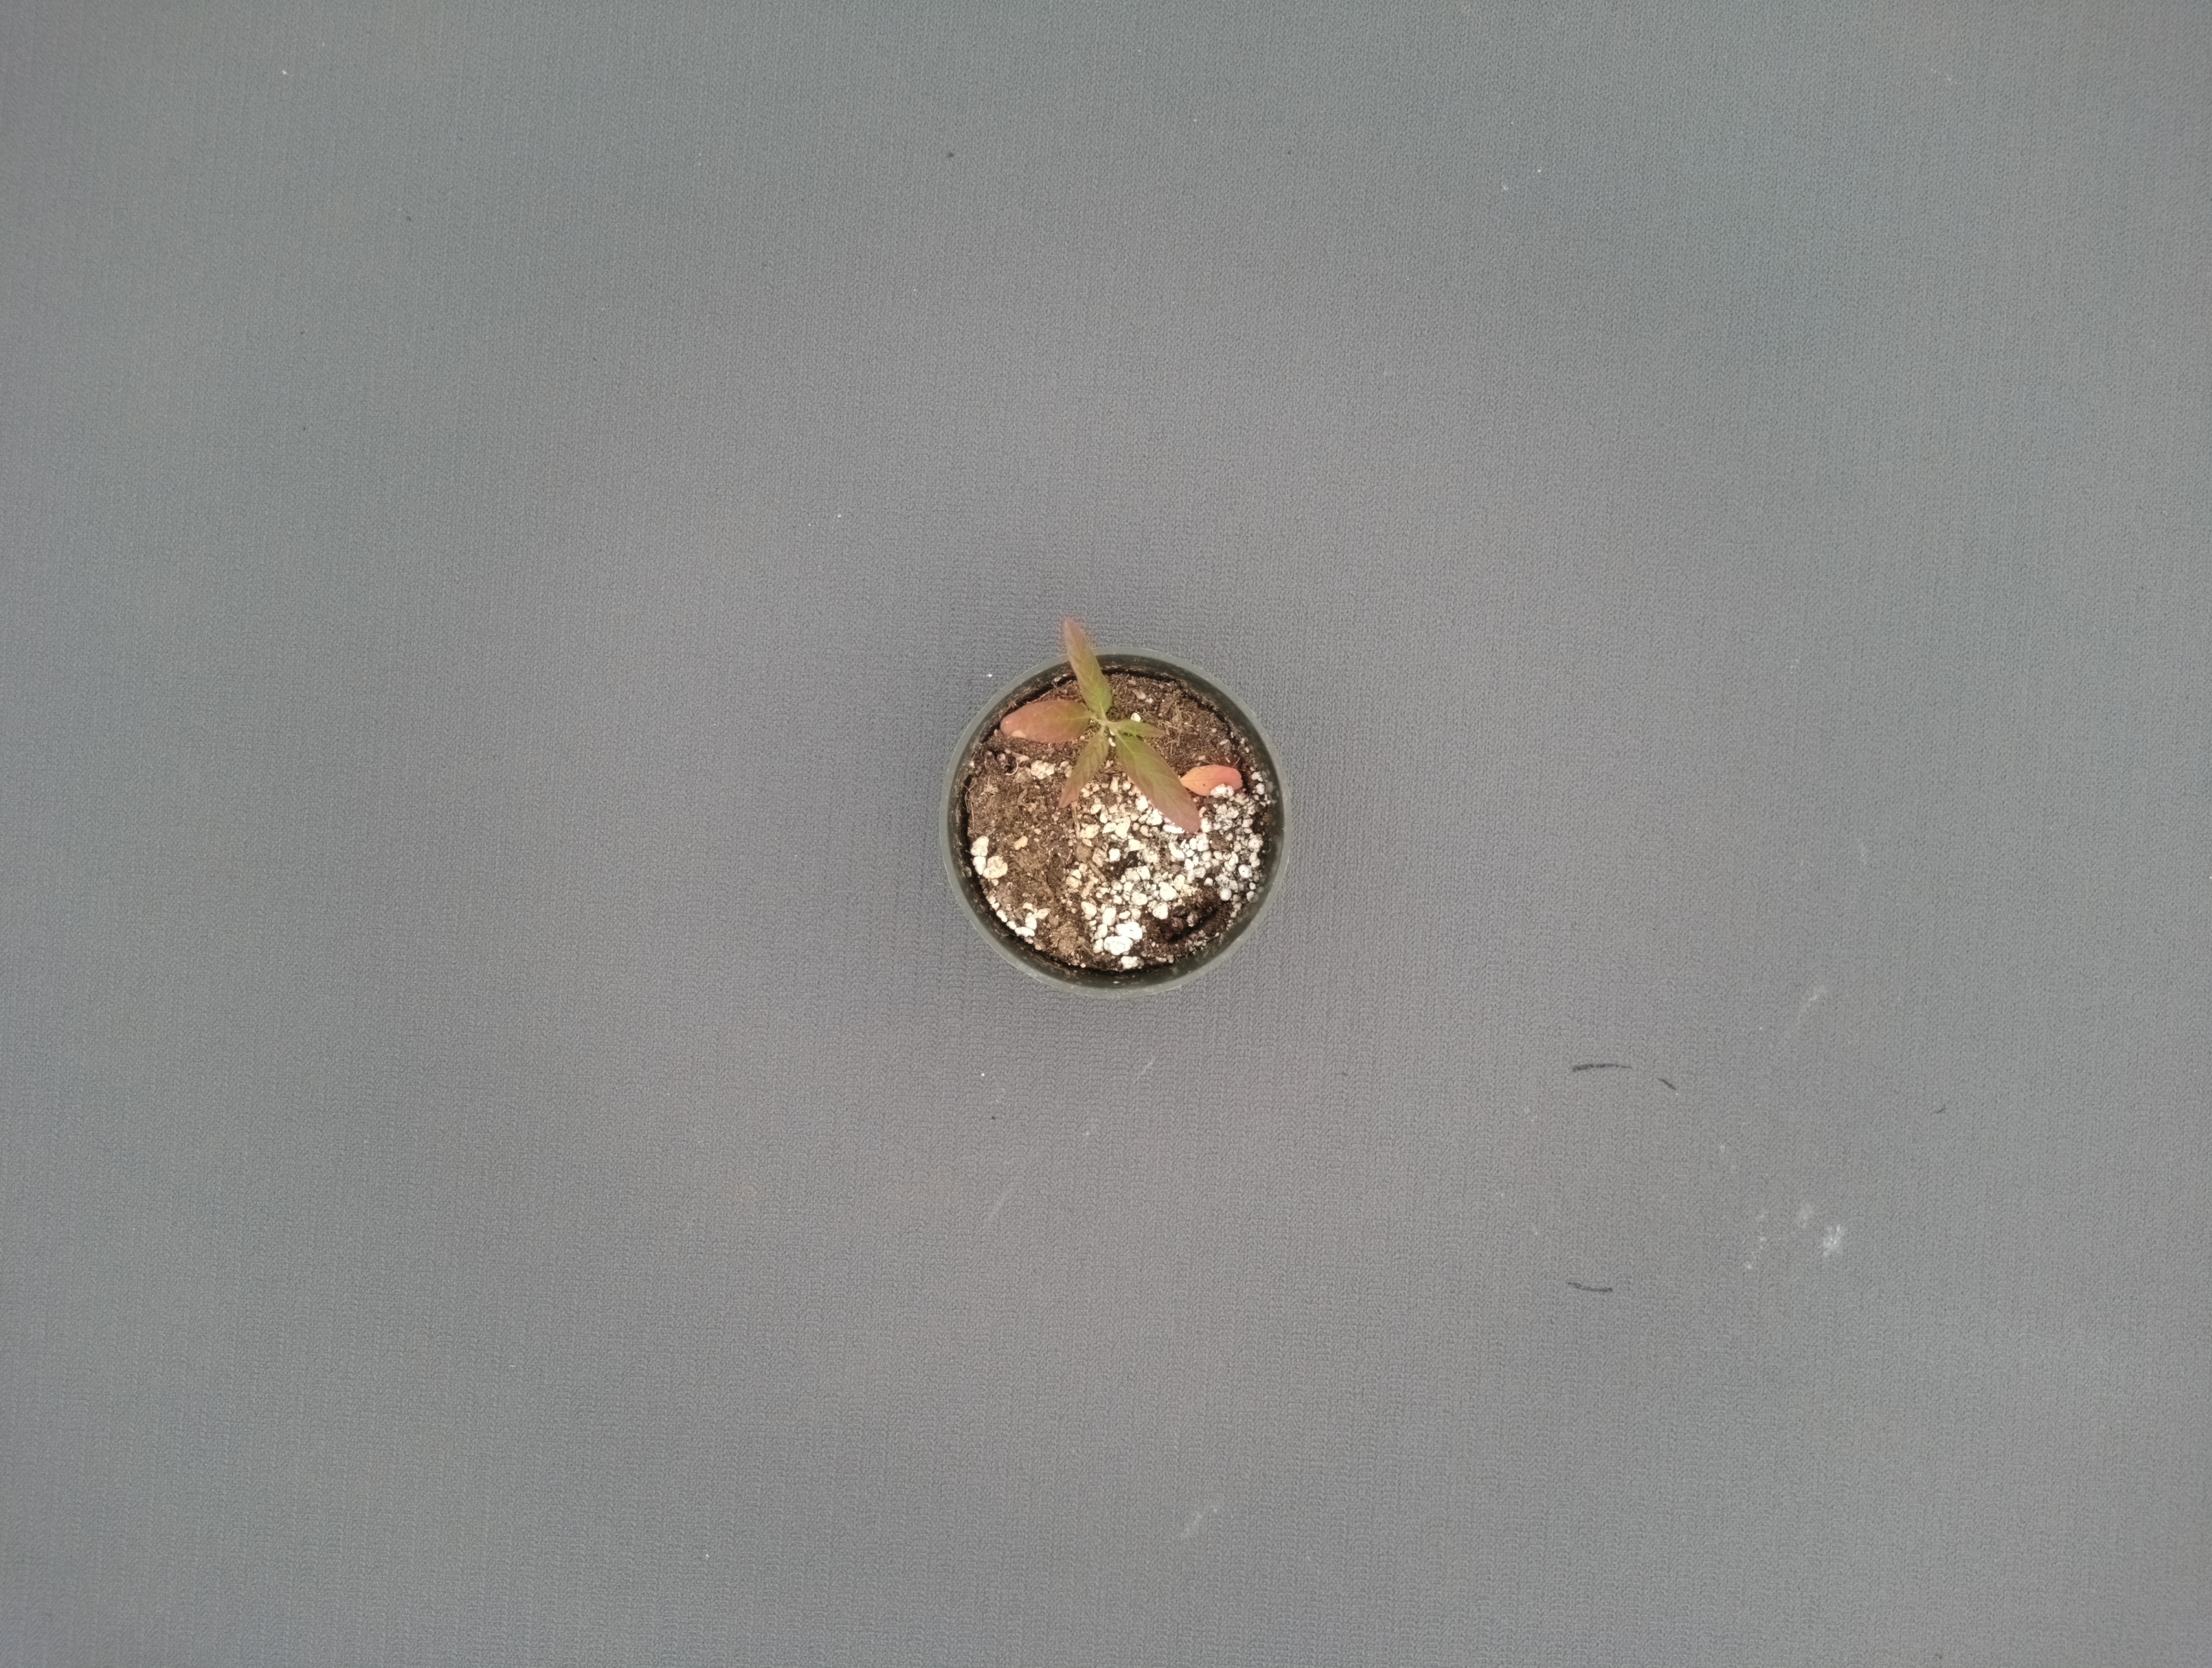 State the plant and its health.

waterhemp, chlorosis only
